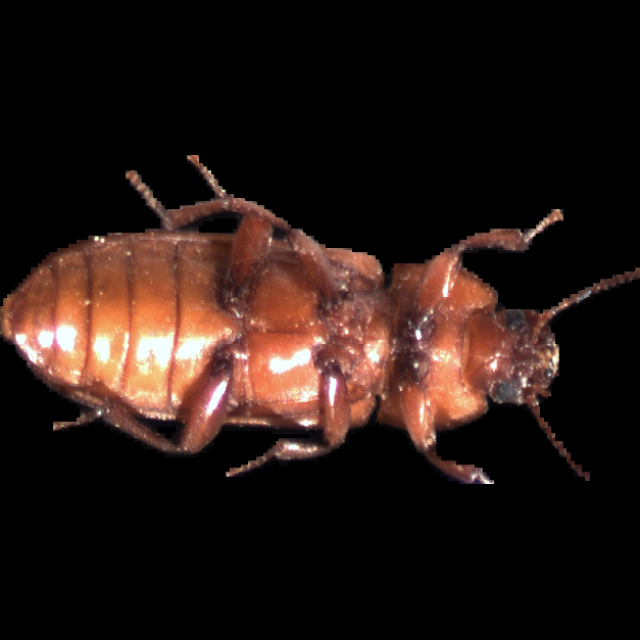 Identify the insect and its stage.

mealworm beetle
